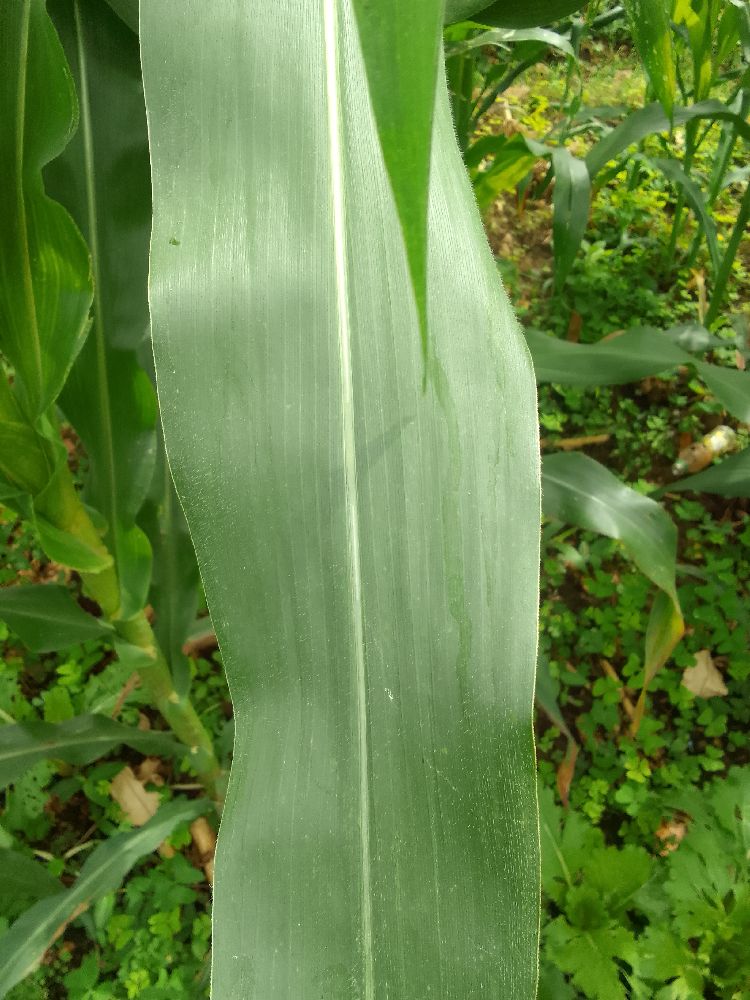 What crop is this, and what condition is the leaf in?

maize, healthy
